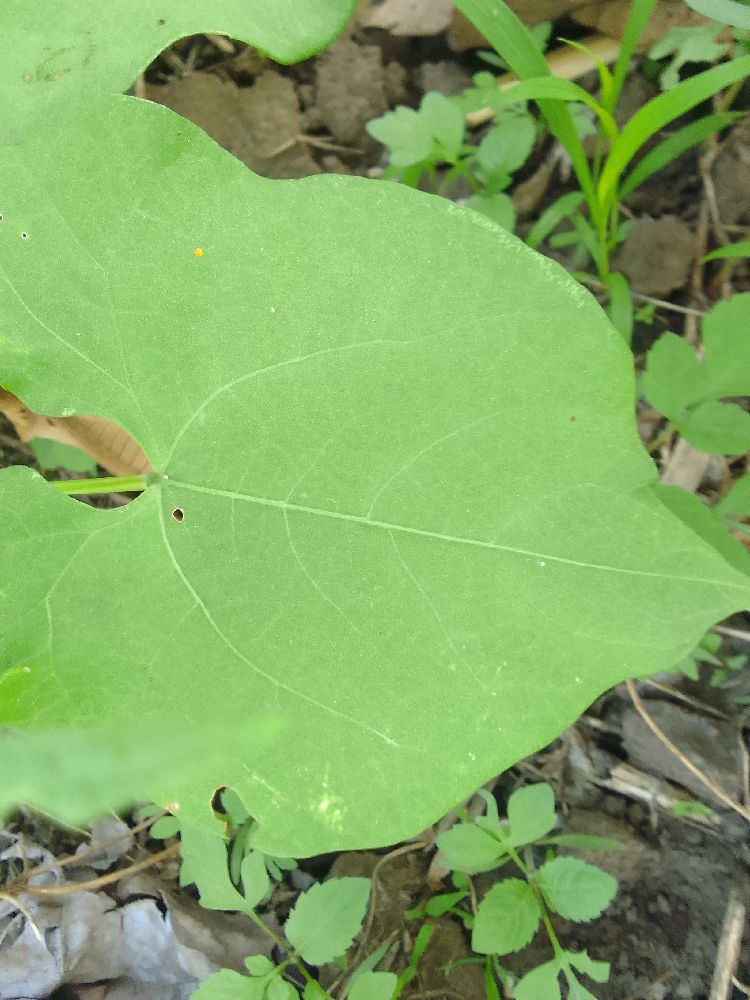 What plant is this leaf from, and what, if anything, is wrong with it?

common bean, healthy
